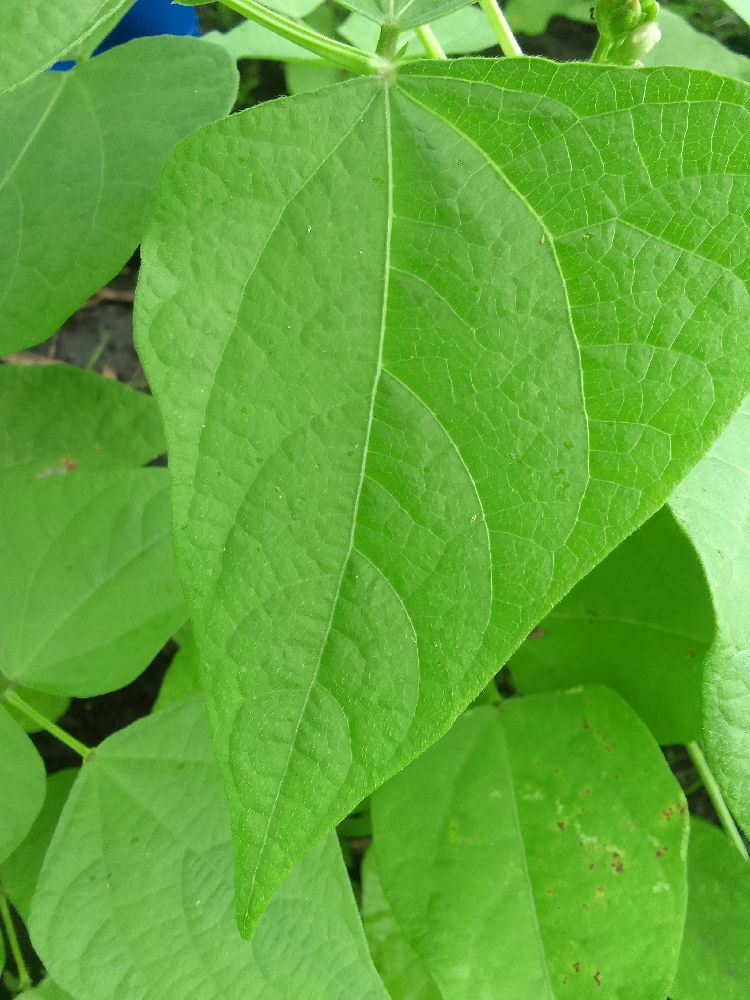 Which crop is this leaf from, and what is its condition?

common bean, healthy
